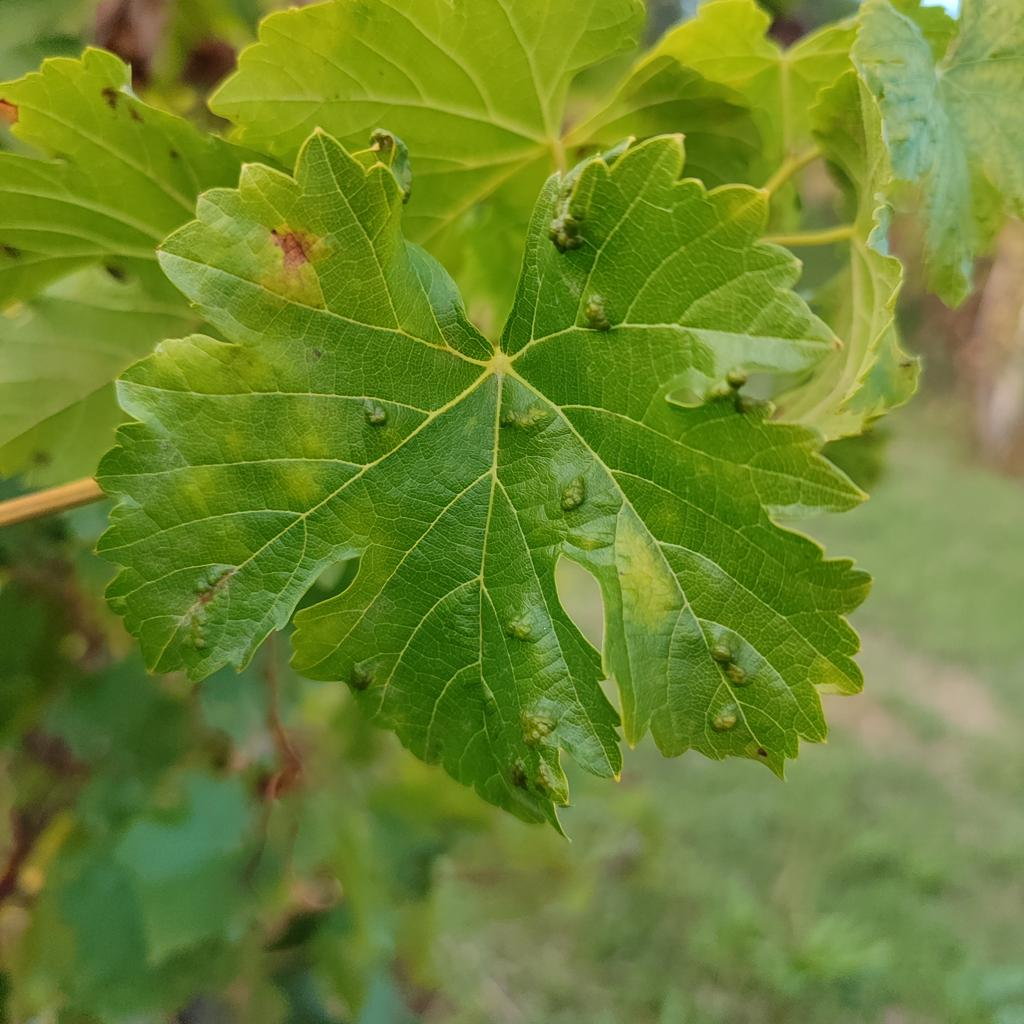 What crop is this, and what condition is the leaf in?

grapevine, erineum mite
